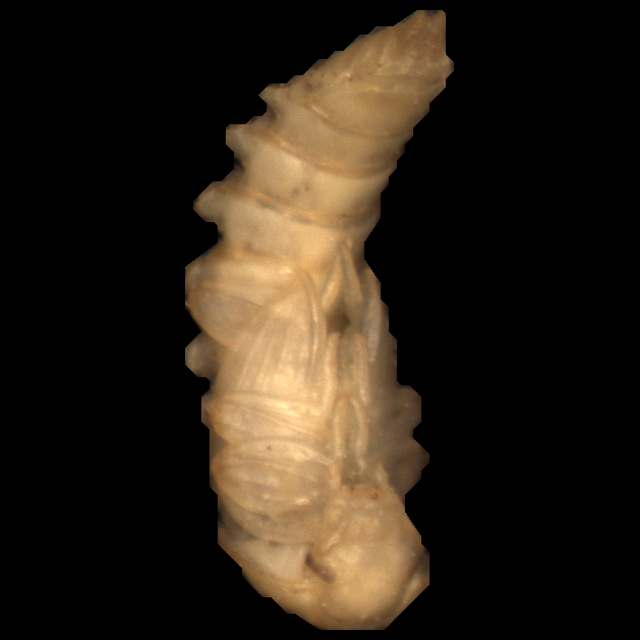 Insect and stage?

mealworm pupa
